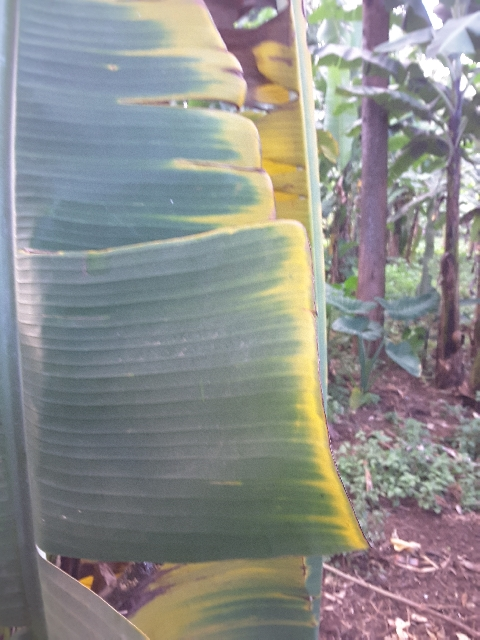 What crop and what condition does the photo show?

banana, fusarium wilt race 1
